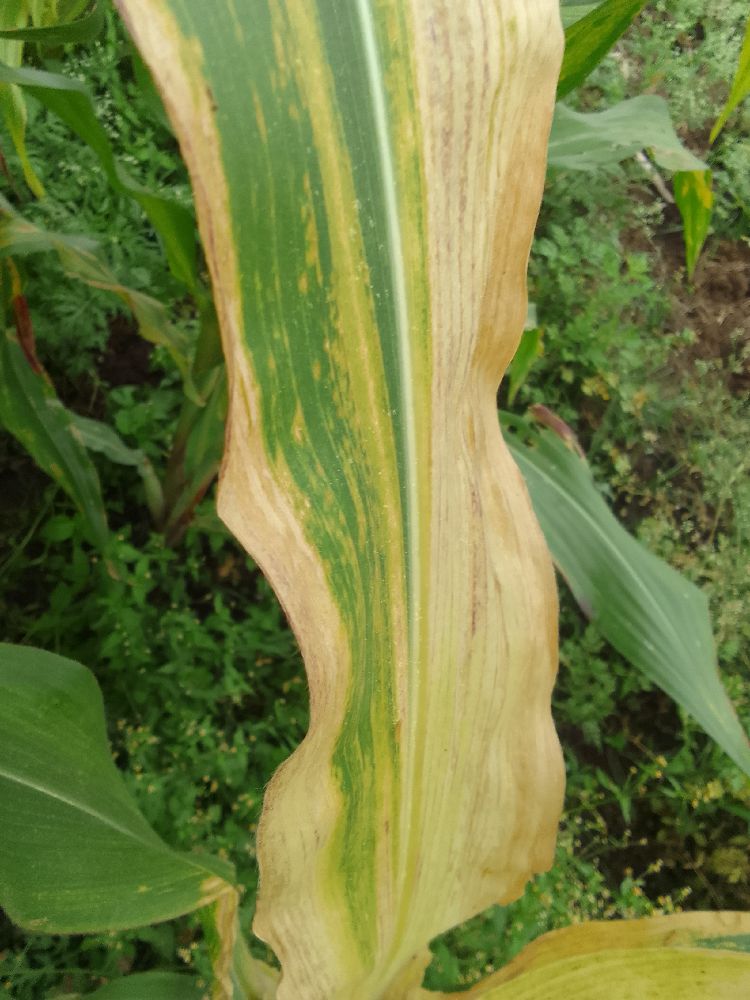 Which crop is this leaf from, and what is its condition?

maize, maize lethal necrosis
